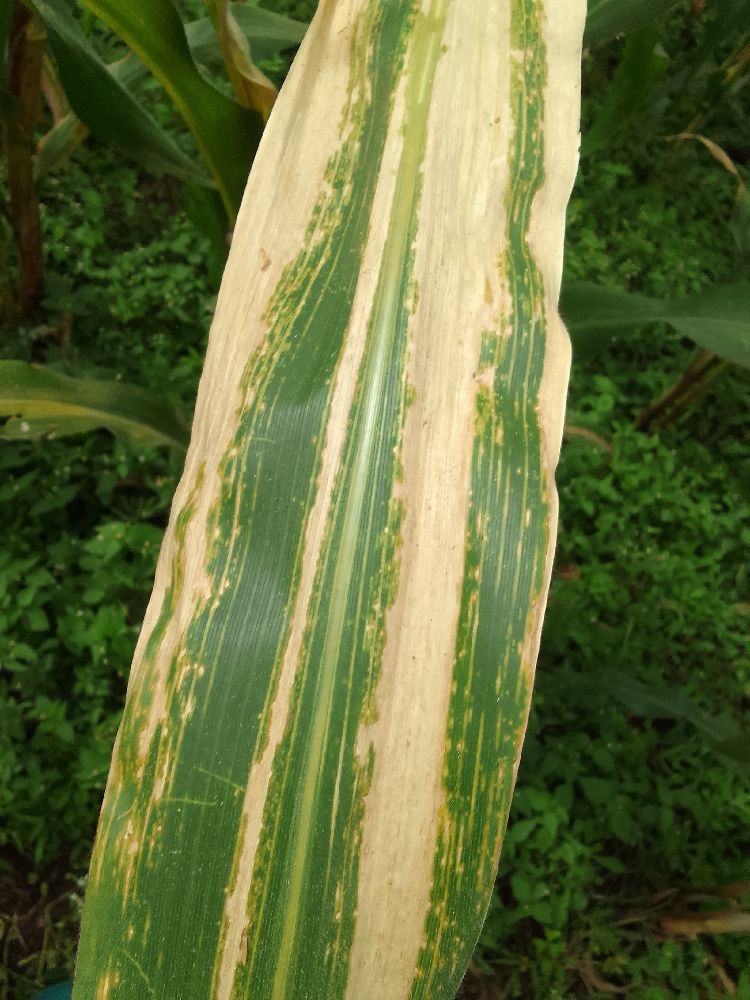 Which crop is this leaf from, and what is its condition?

maize, maize lethal necrosis
